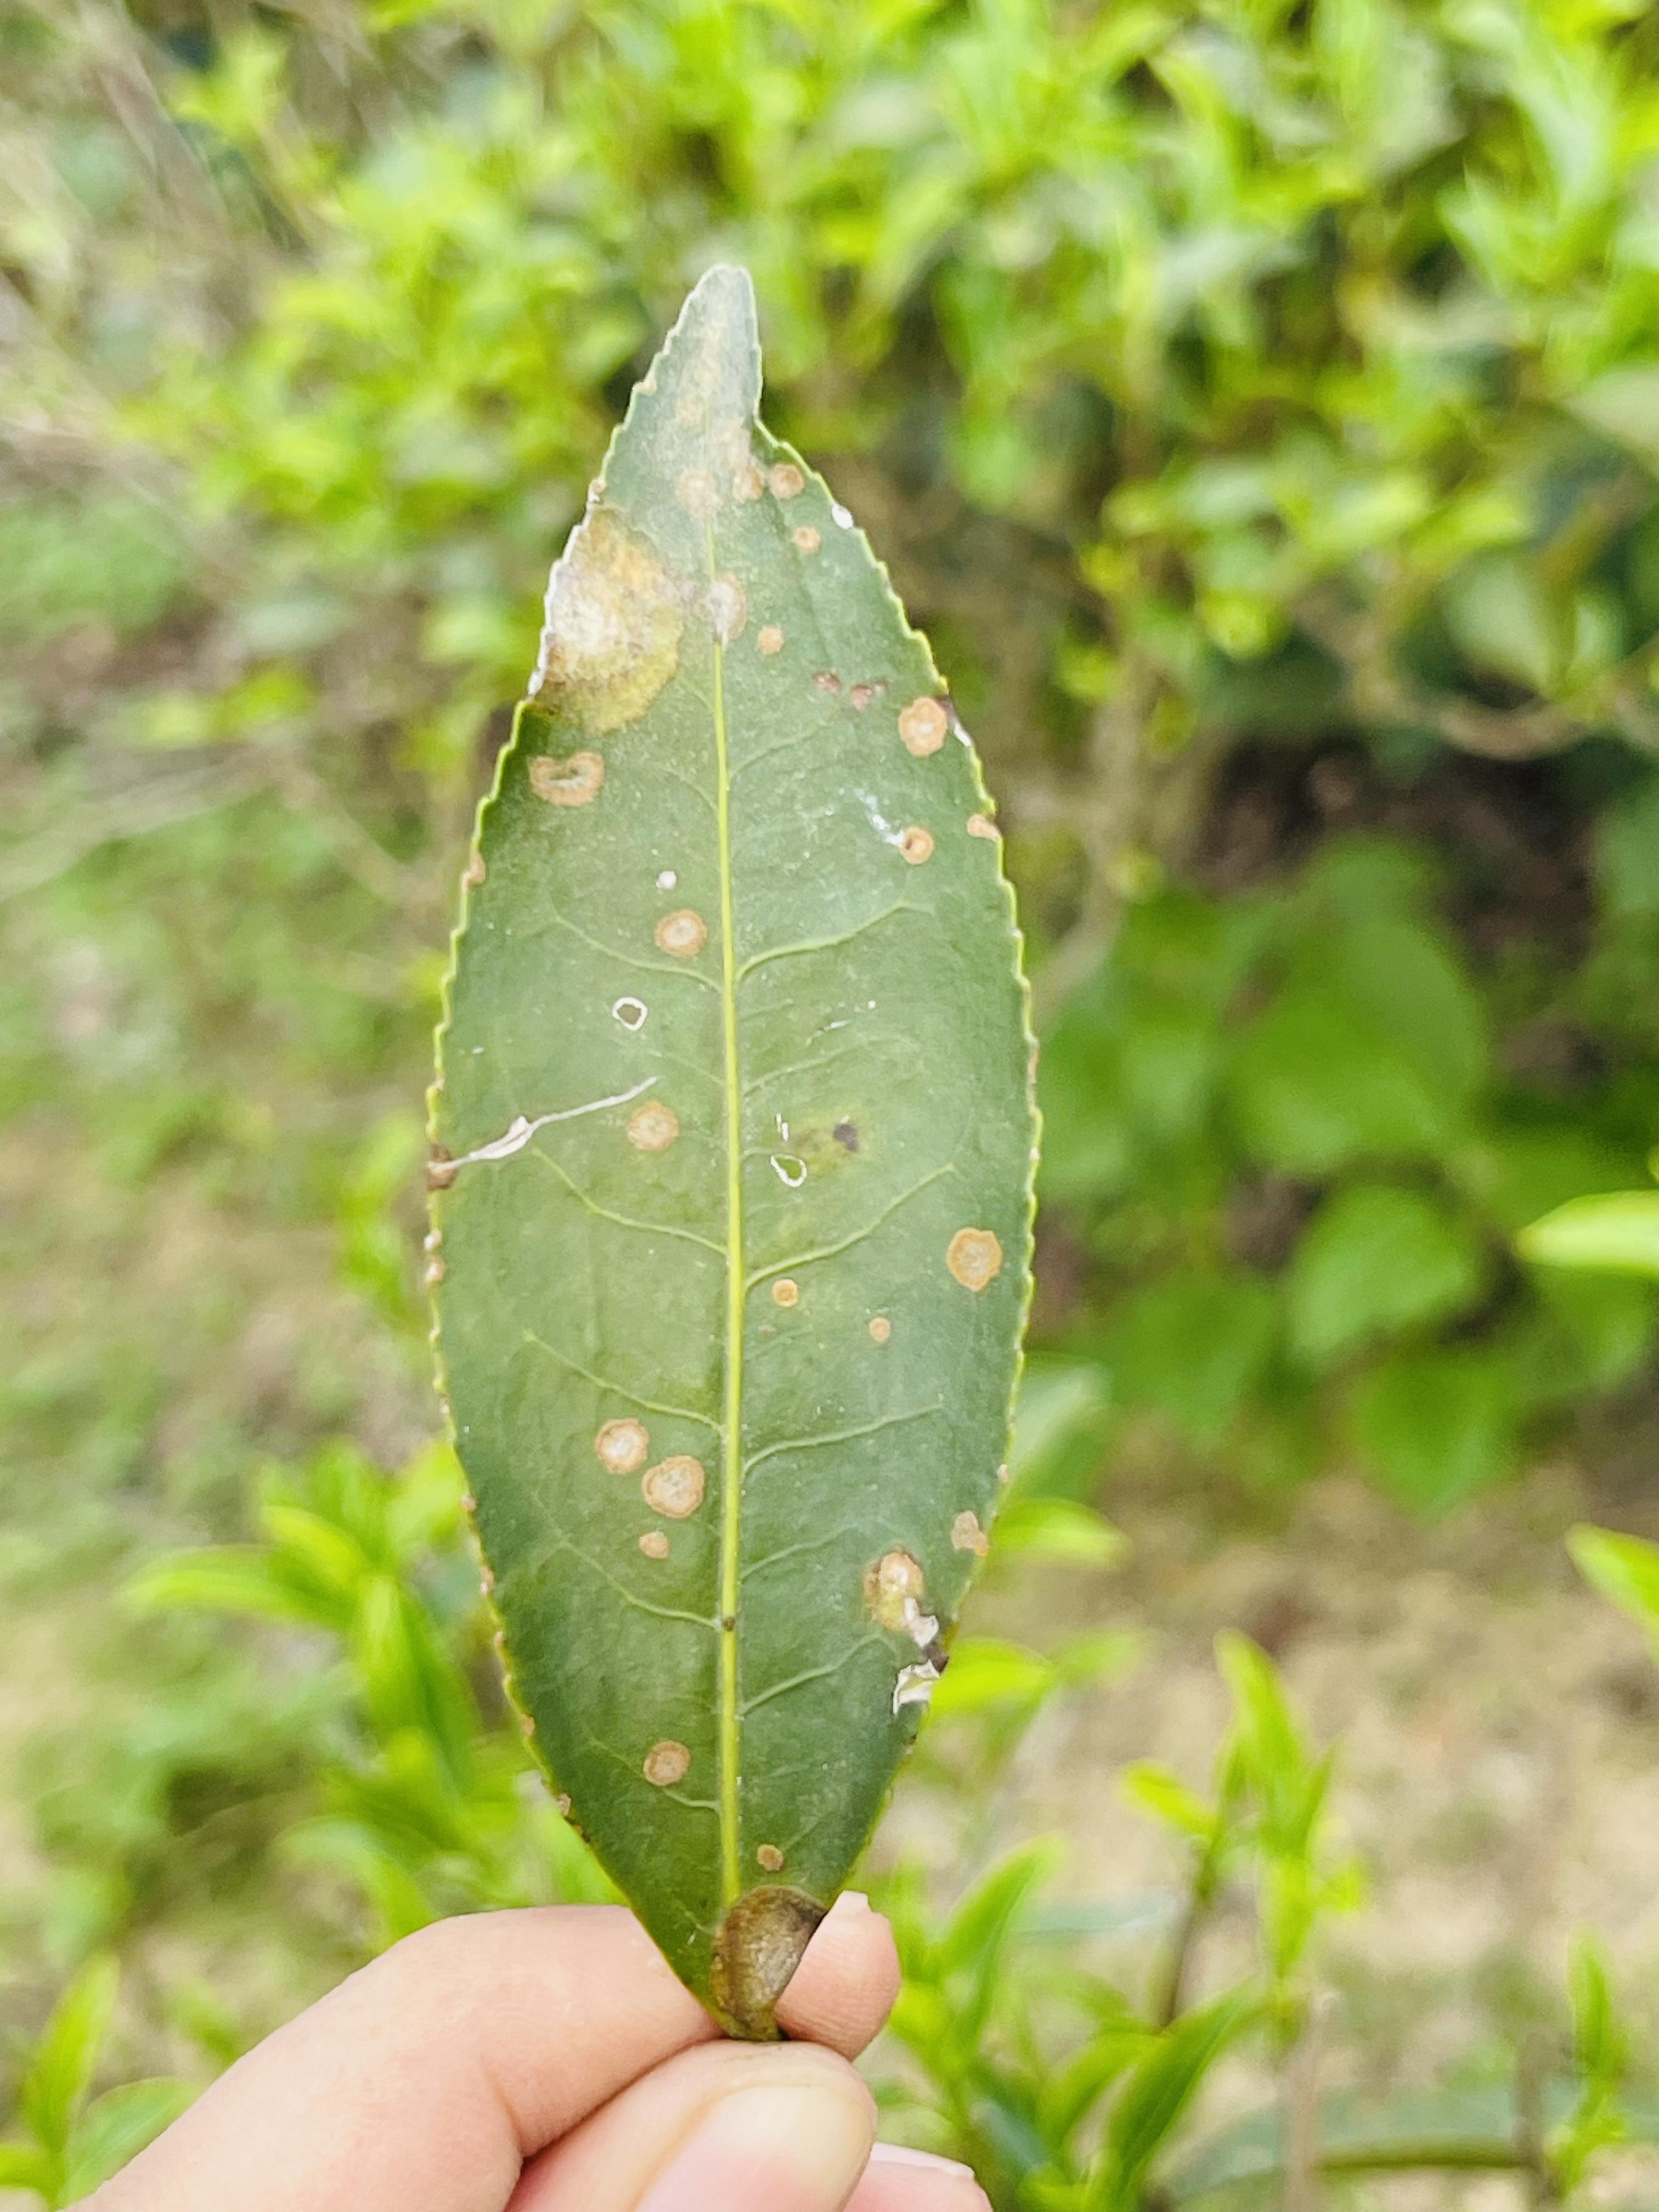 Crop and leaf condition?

tea, blight
